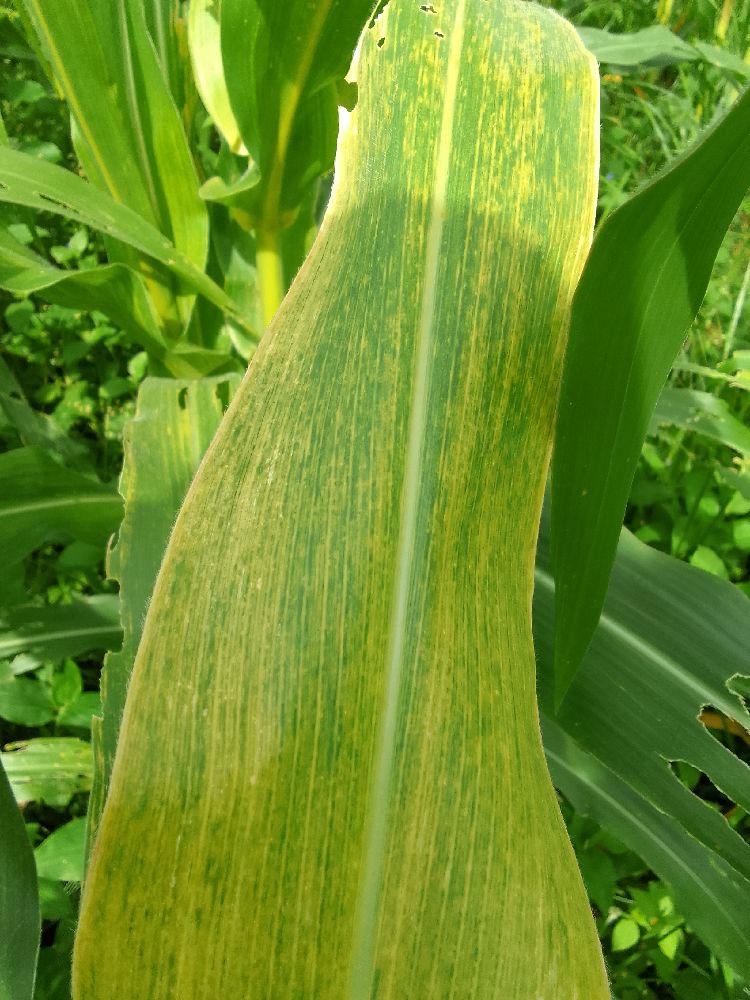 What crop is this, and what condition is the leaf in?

maize, maize lethal necrosis
